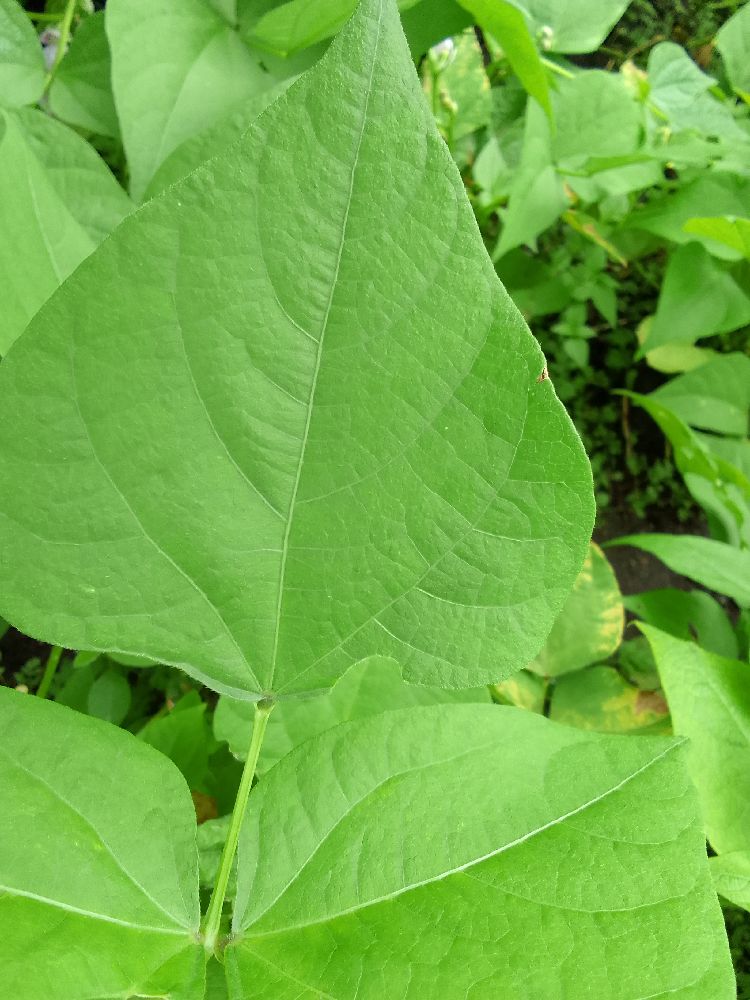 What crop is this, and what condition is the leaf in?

common bean, healthy
